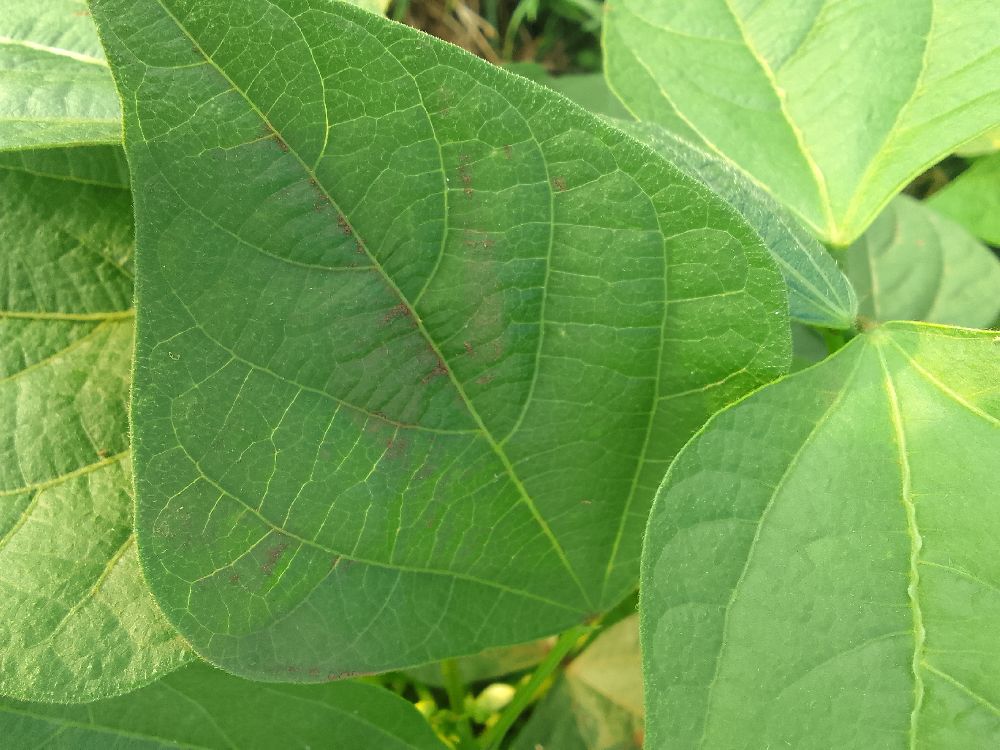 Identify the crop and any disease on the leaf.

common bean, healthy
